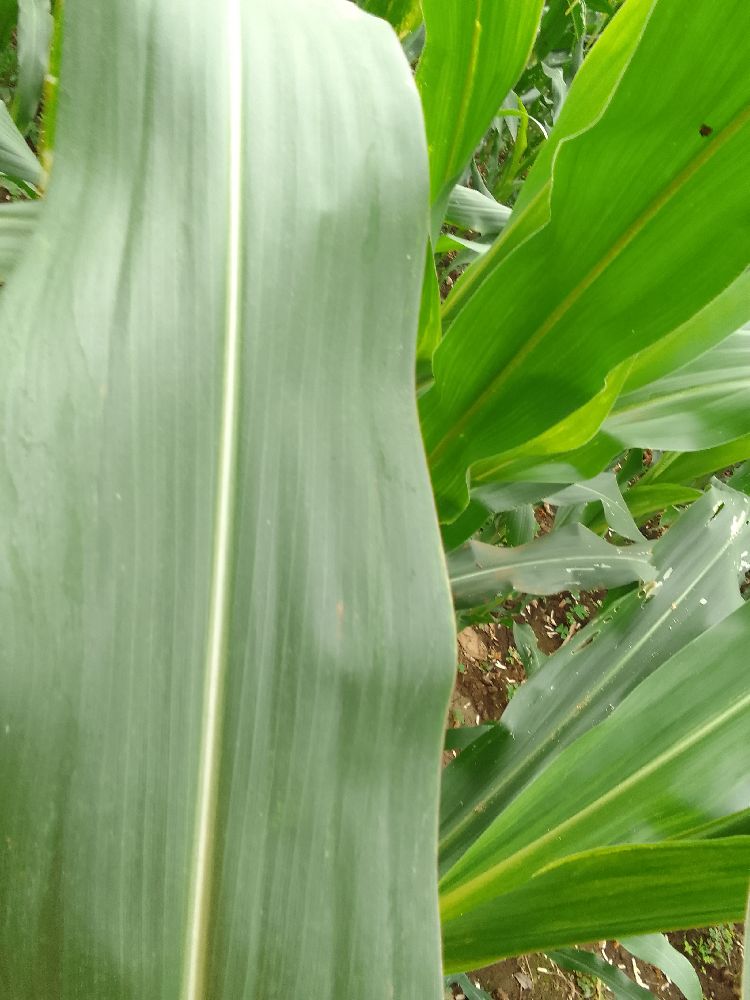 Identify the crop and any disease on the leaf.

maize, healthy
